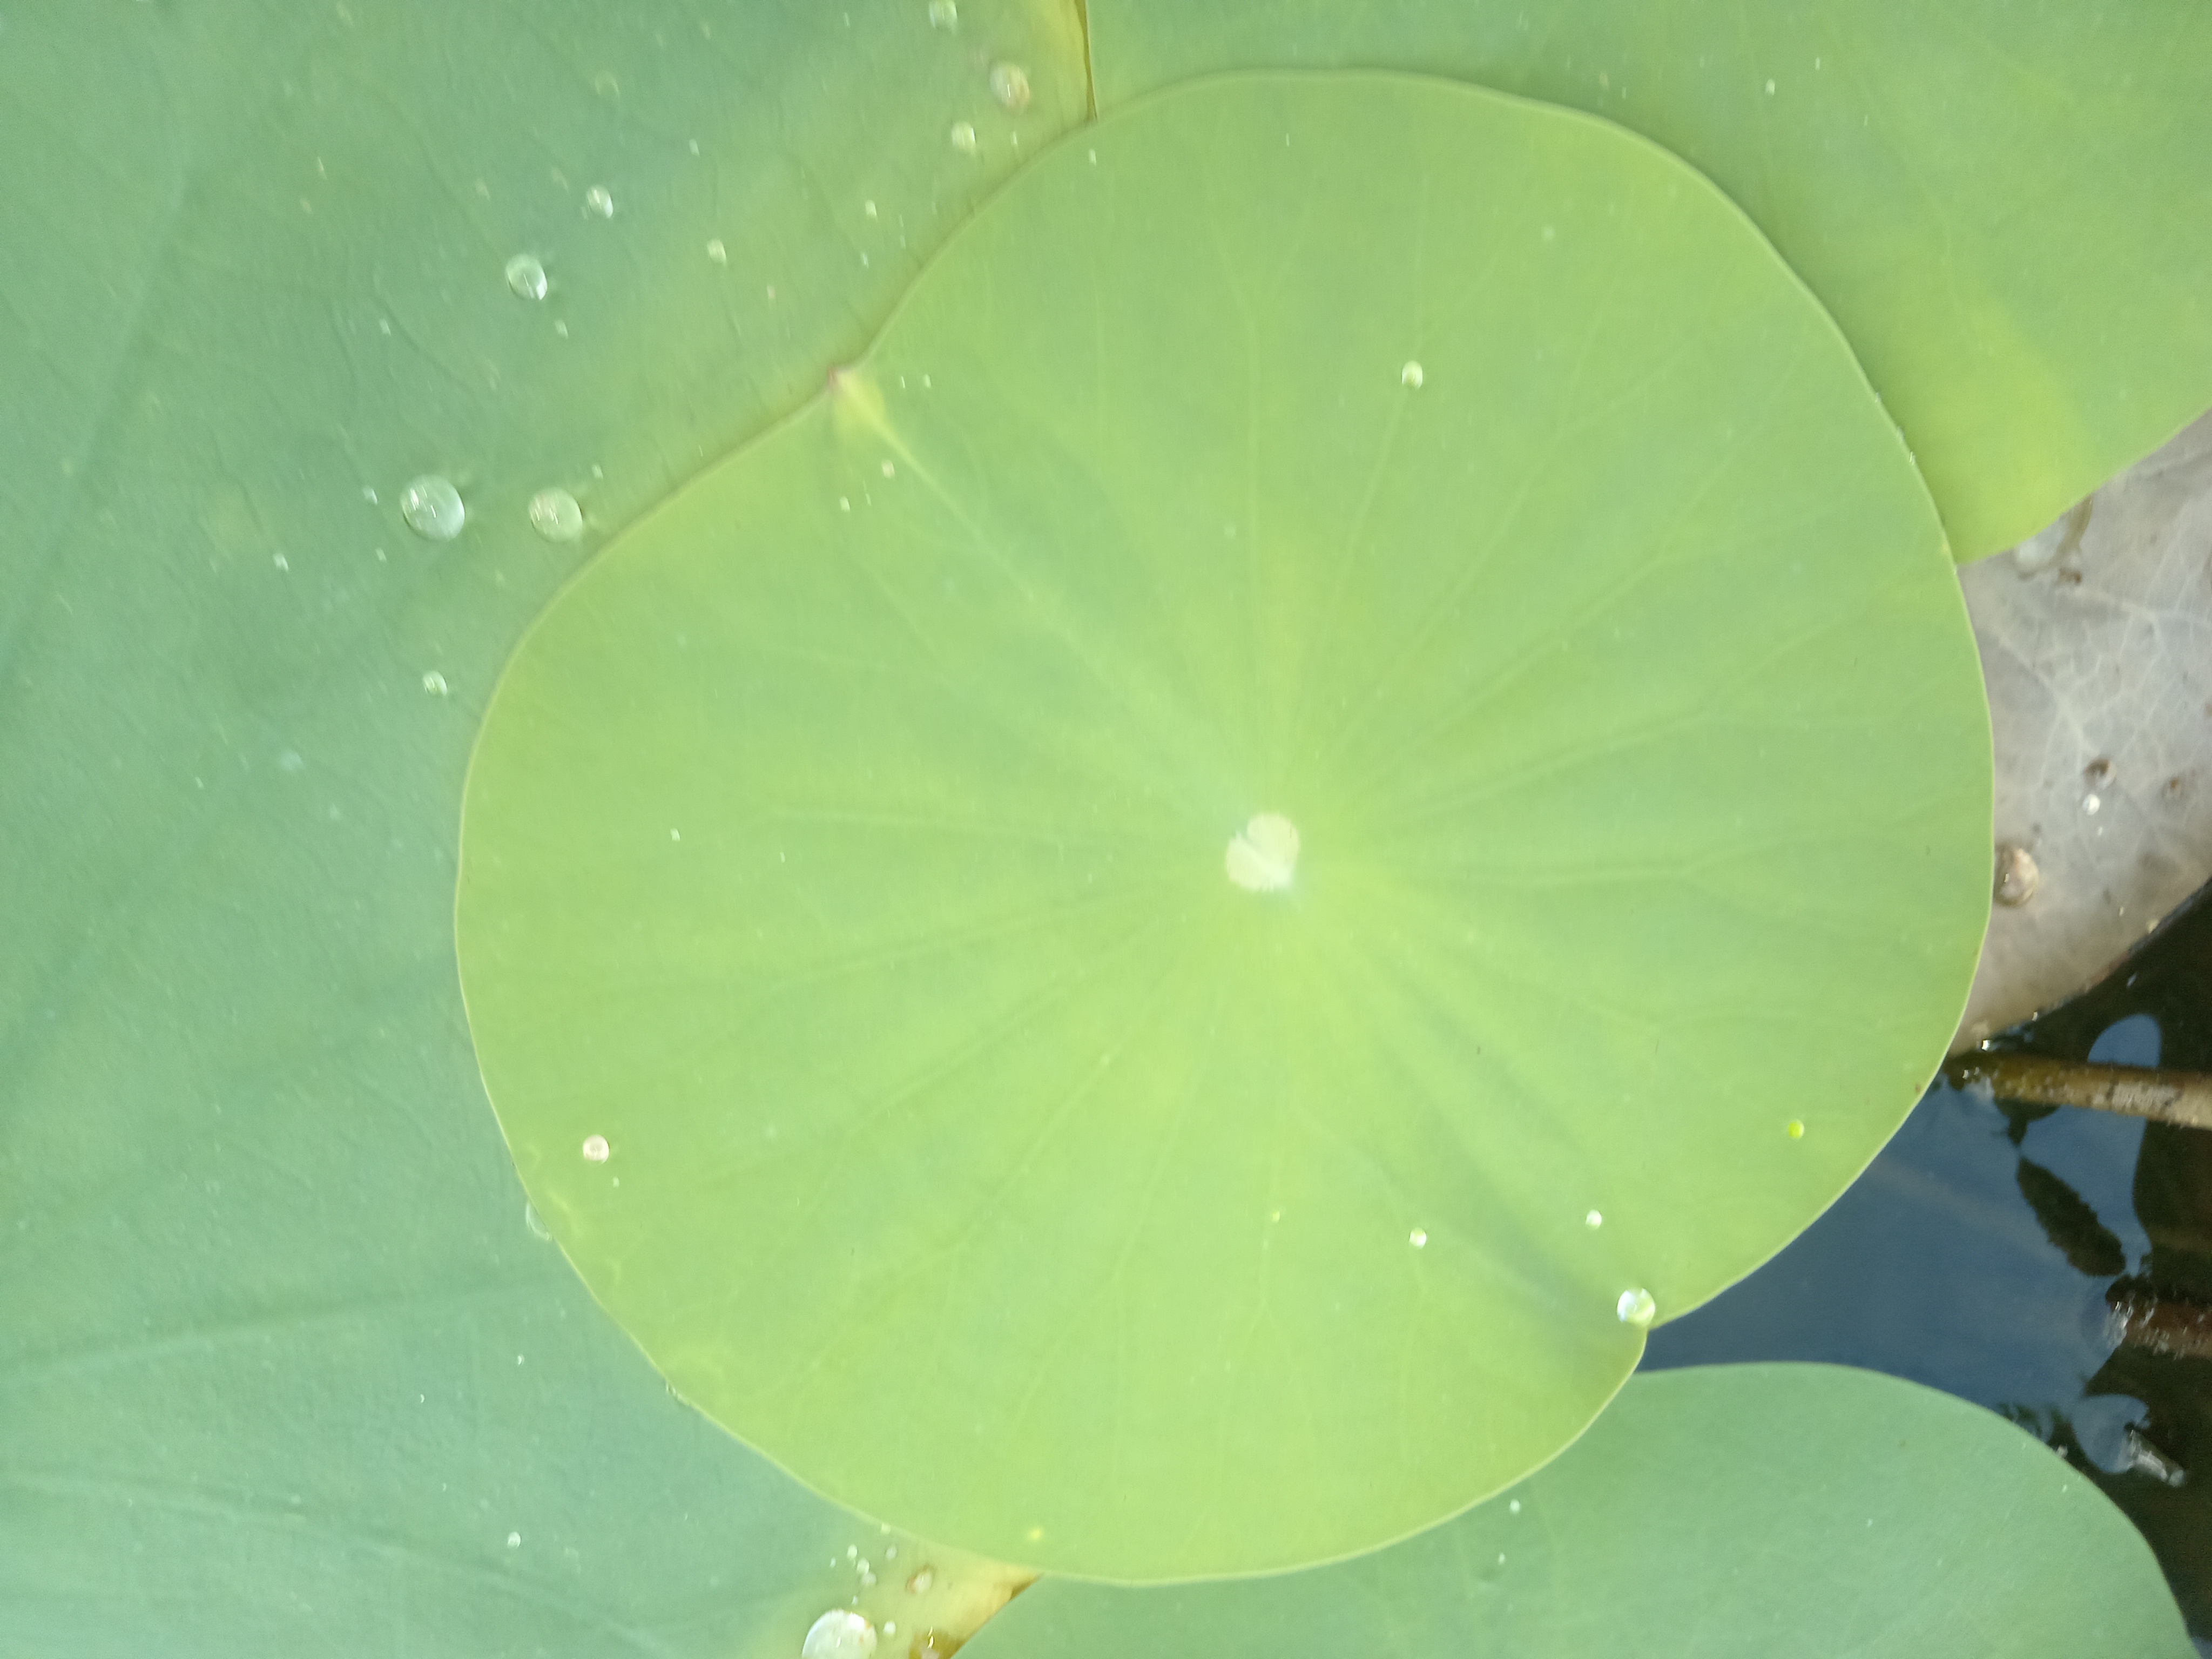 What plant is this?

lotus
